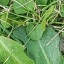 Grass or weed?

structured weed
